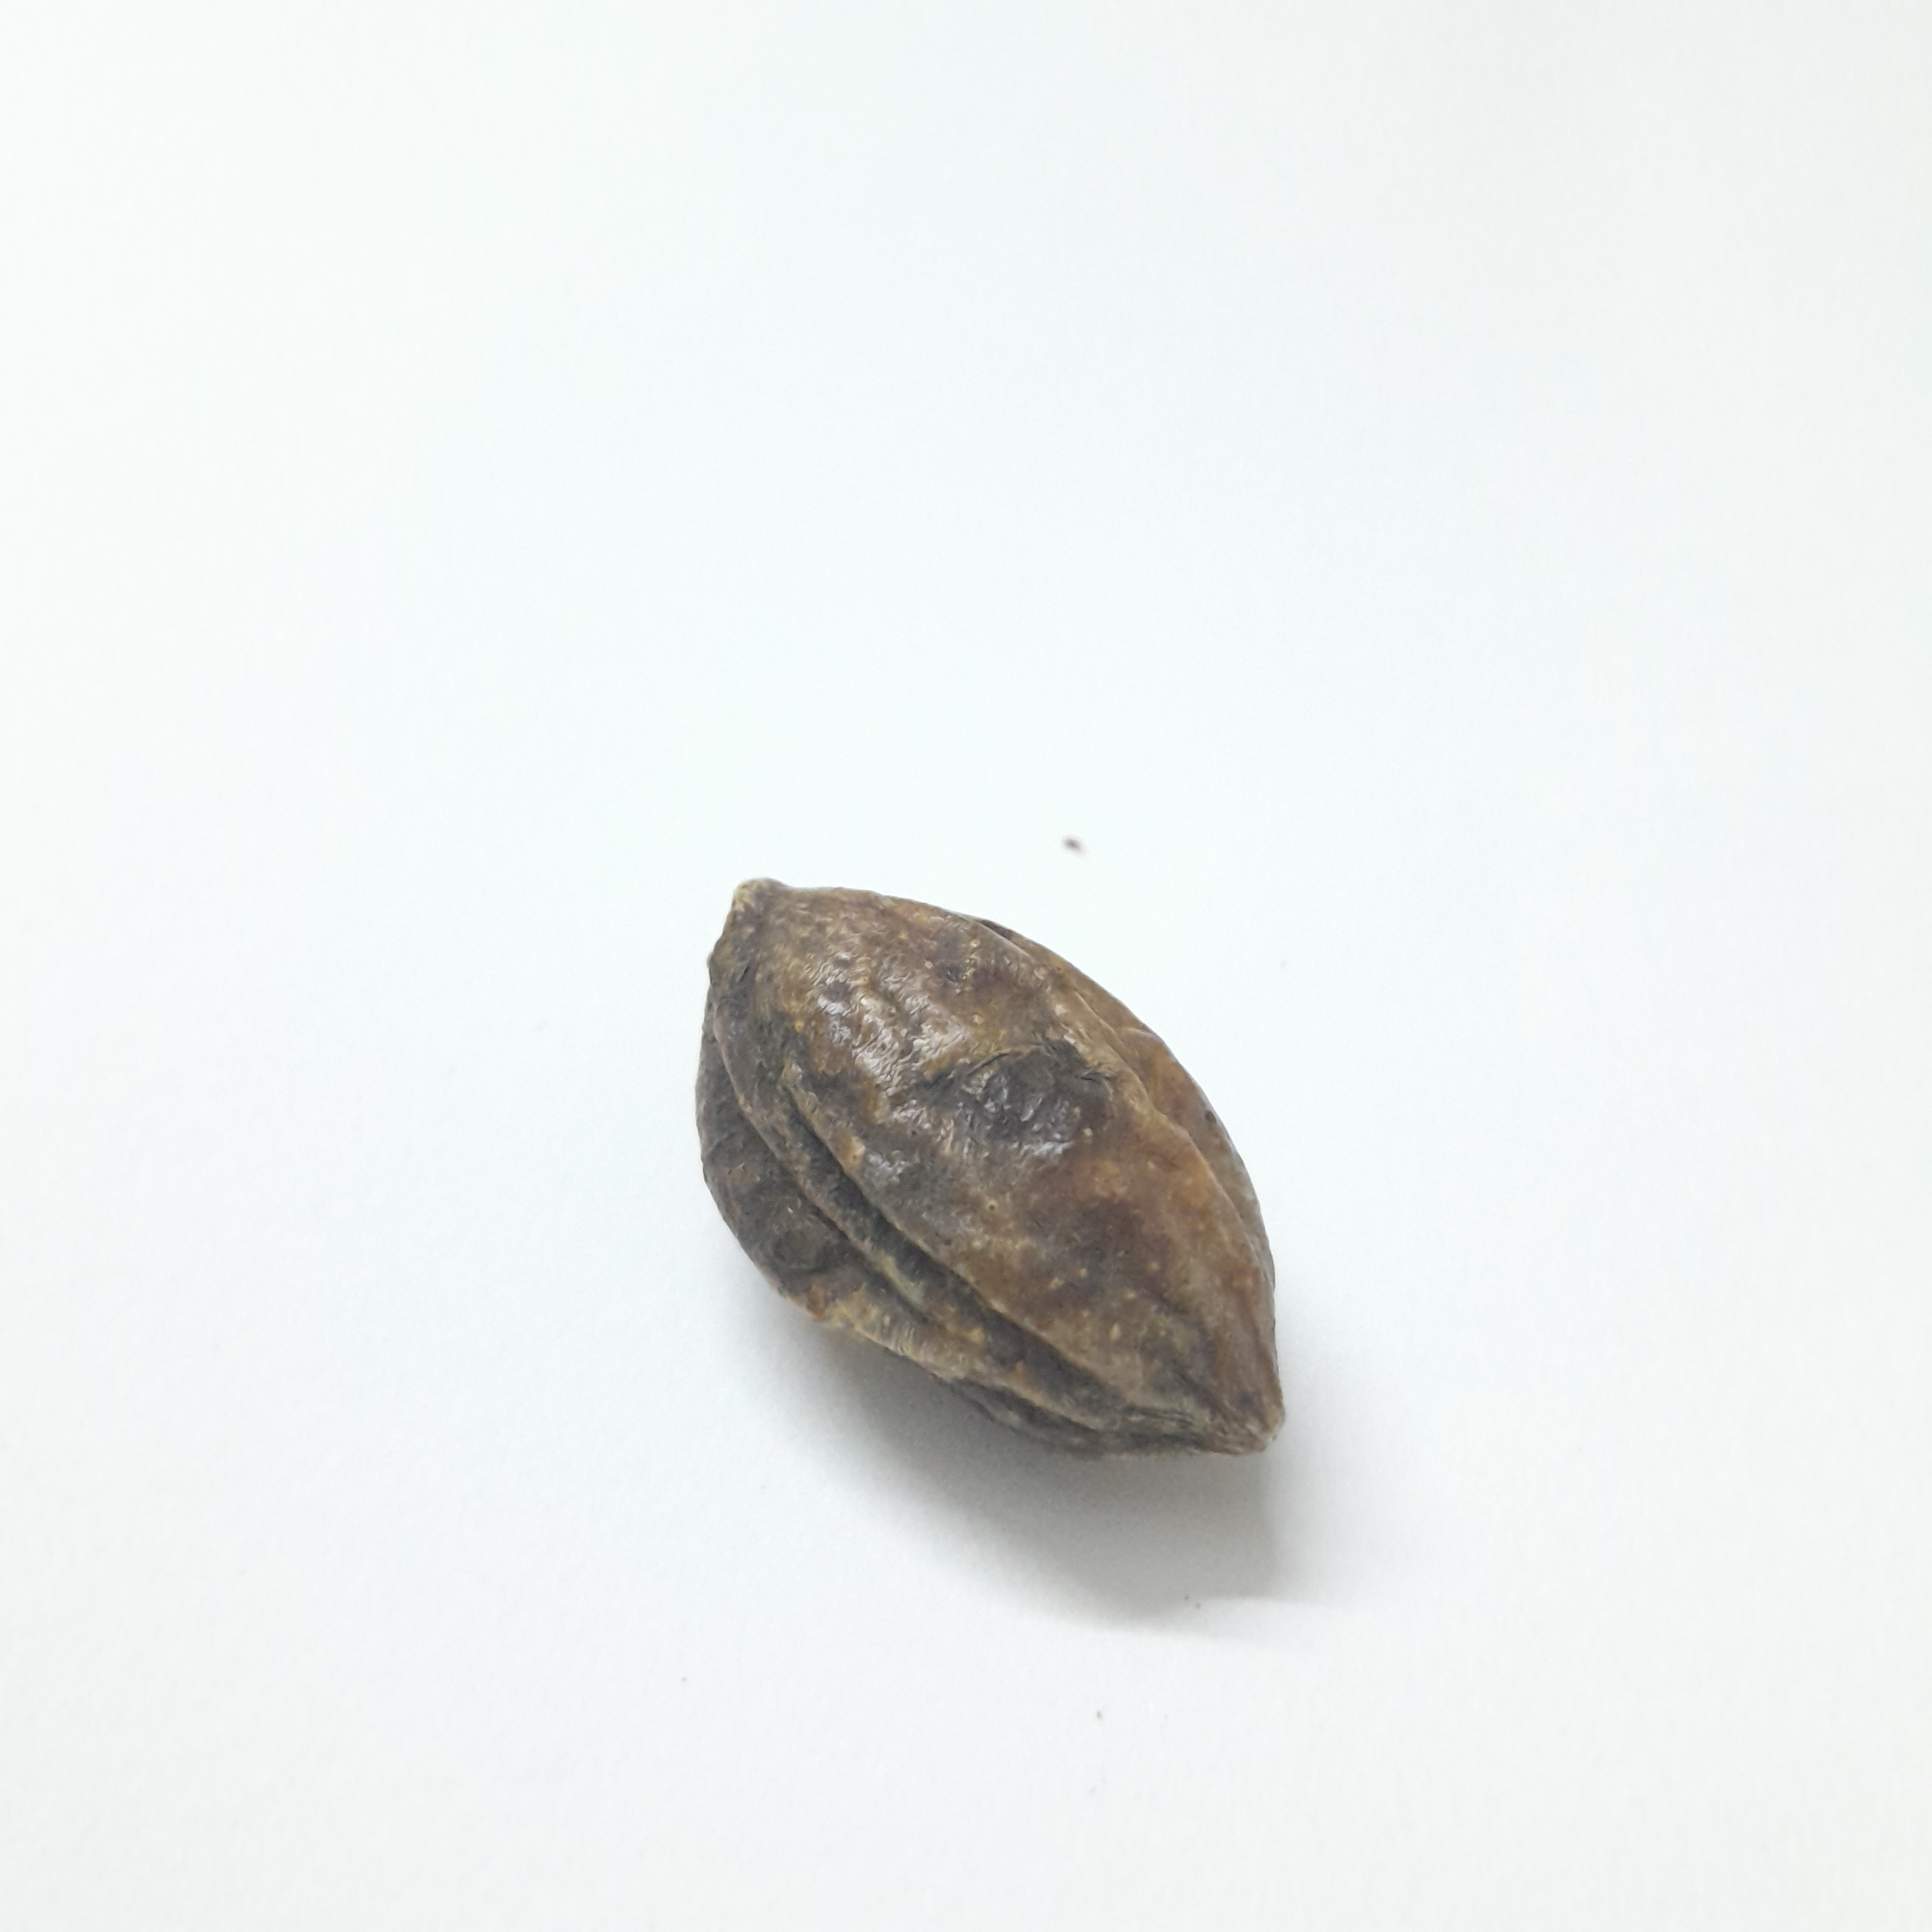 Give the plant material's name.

hirdaa
